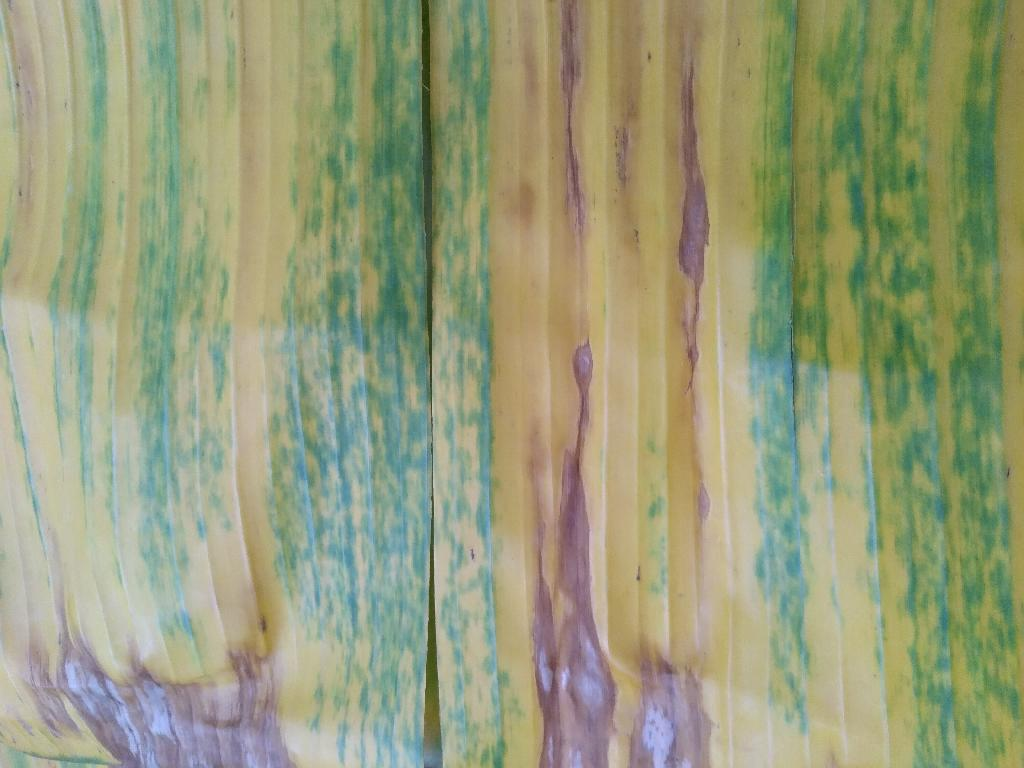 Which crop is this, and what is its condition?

banana, fusarium wilt race 1
